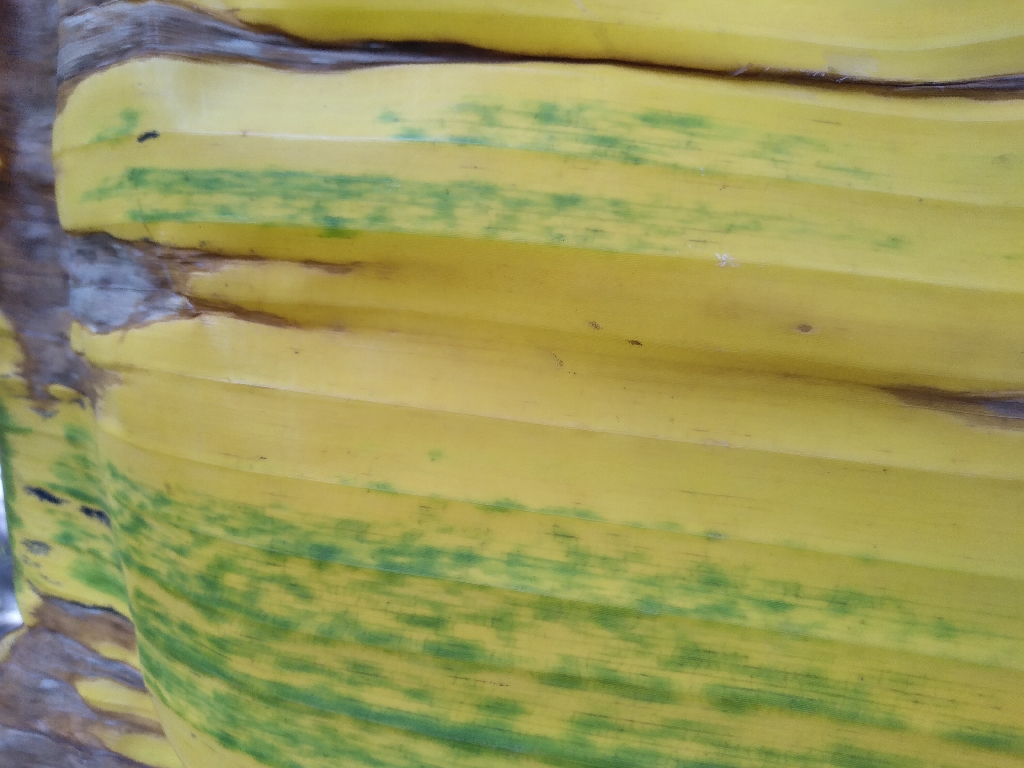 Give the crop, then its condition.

banana, fusarium wilt race 1
